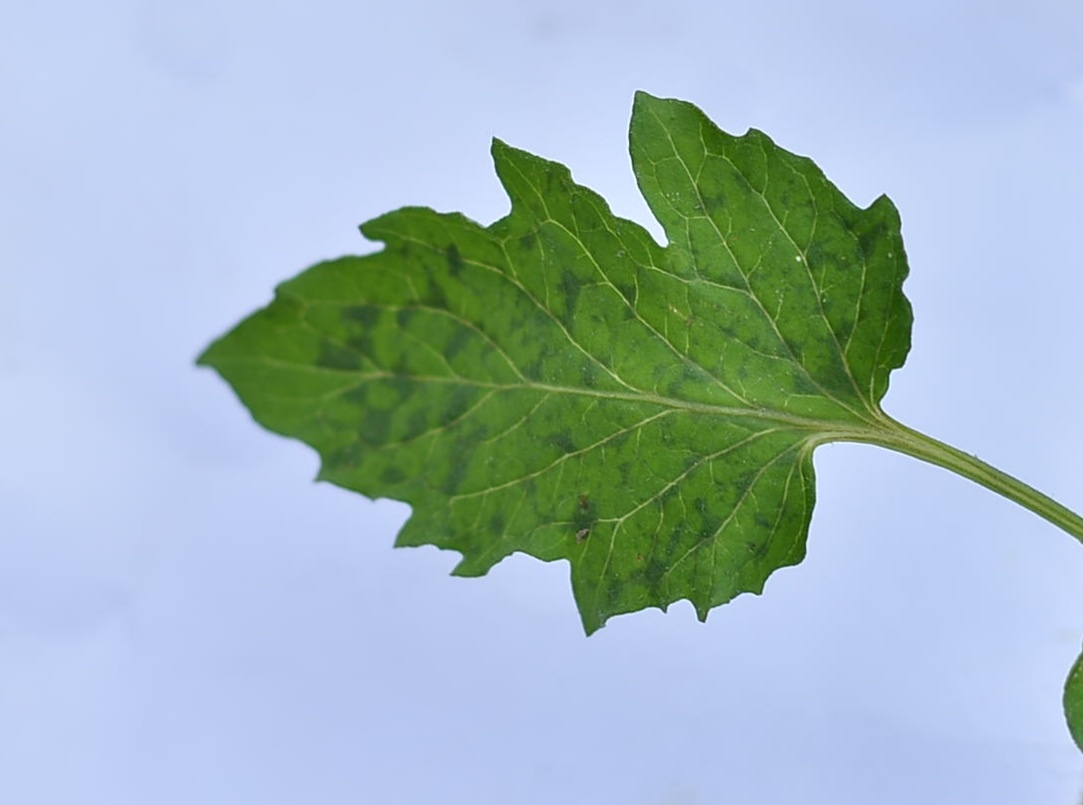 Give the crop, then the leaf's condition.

tomato, healthy
